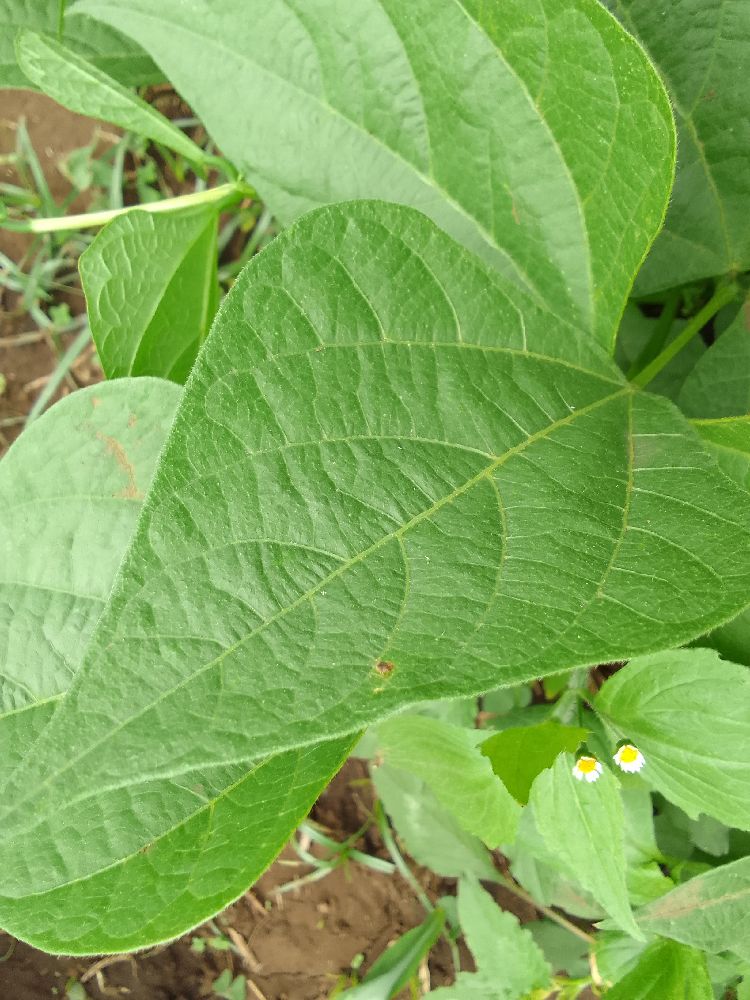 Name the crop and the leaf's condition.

common bean, healthy
